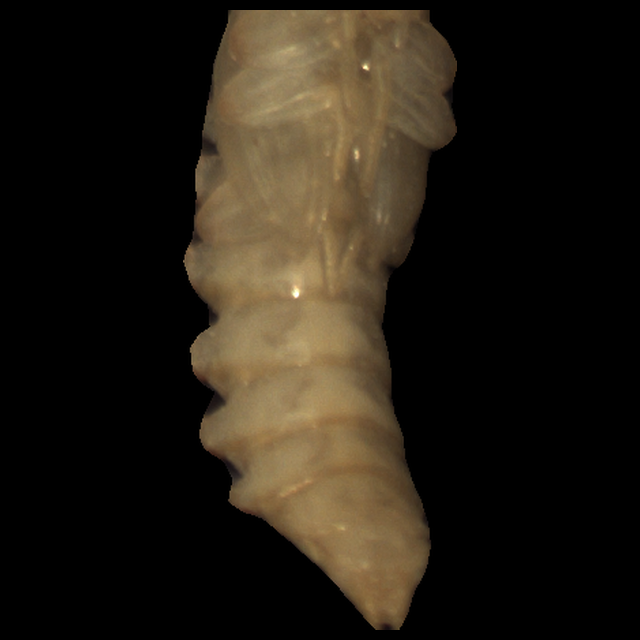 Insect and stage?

mealworm pupa
